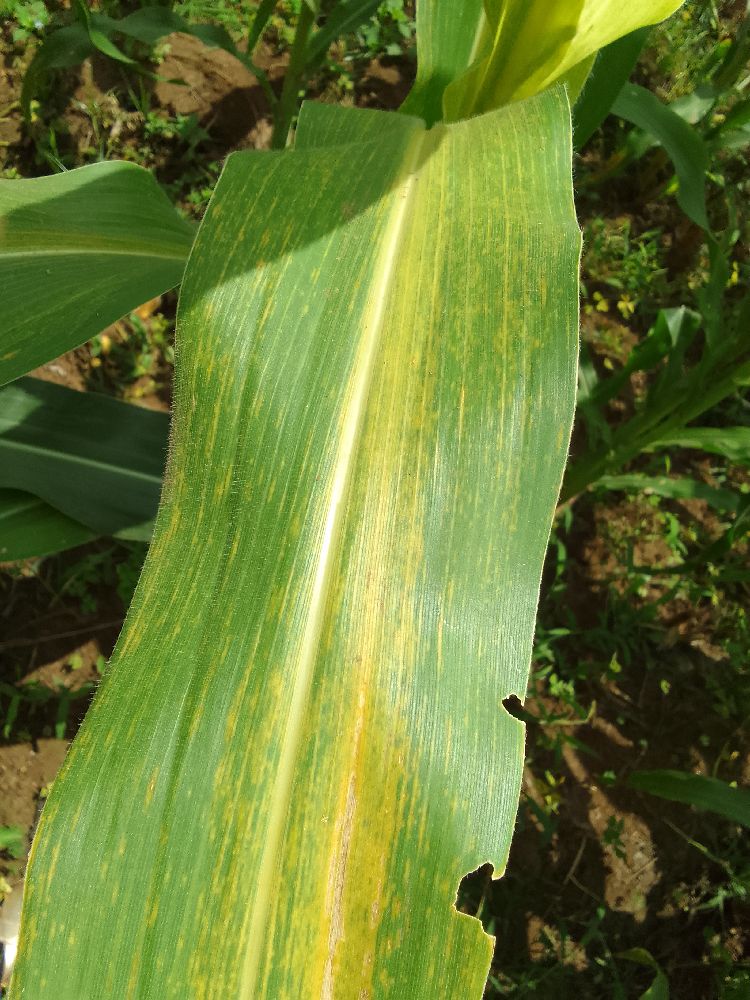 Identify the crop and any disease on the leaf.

maize, maize lethal necrosis
